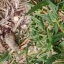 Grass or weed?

grass
